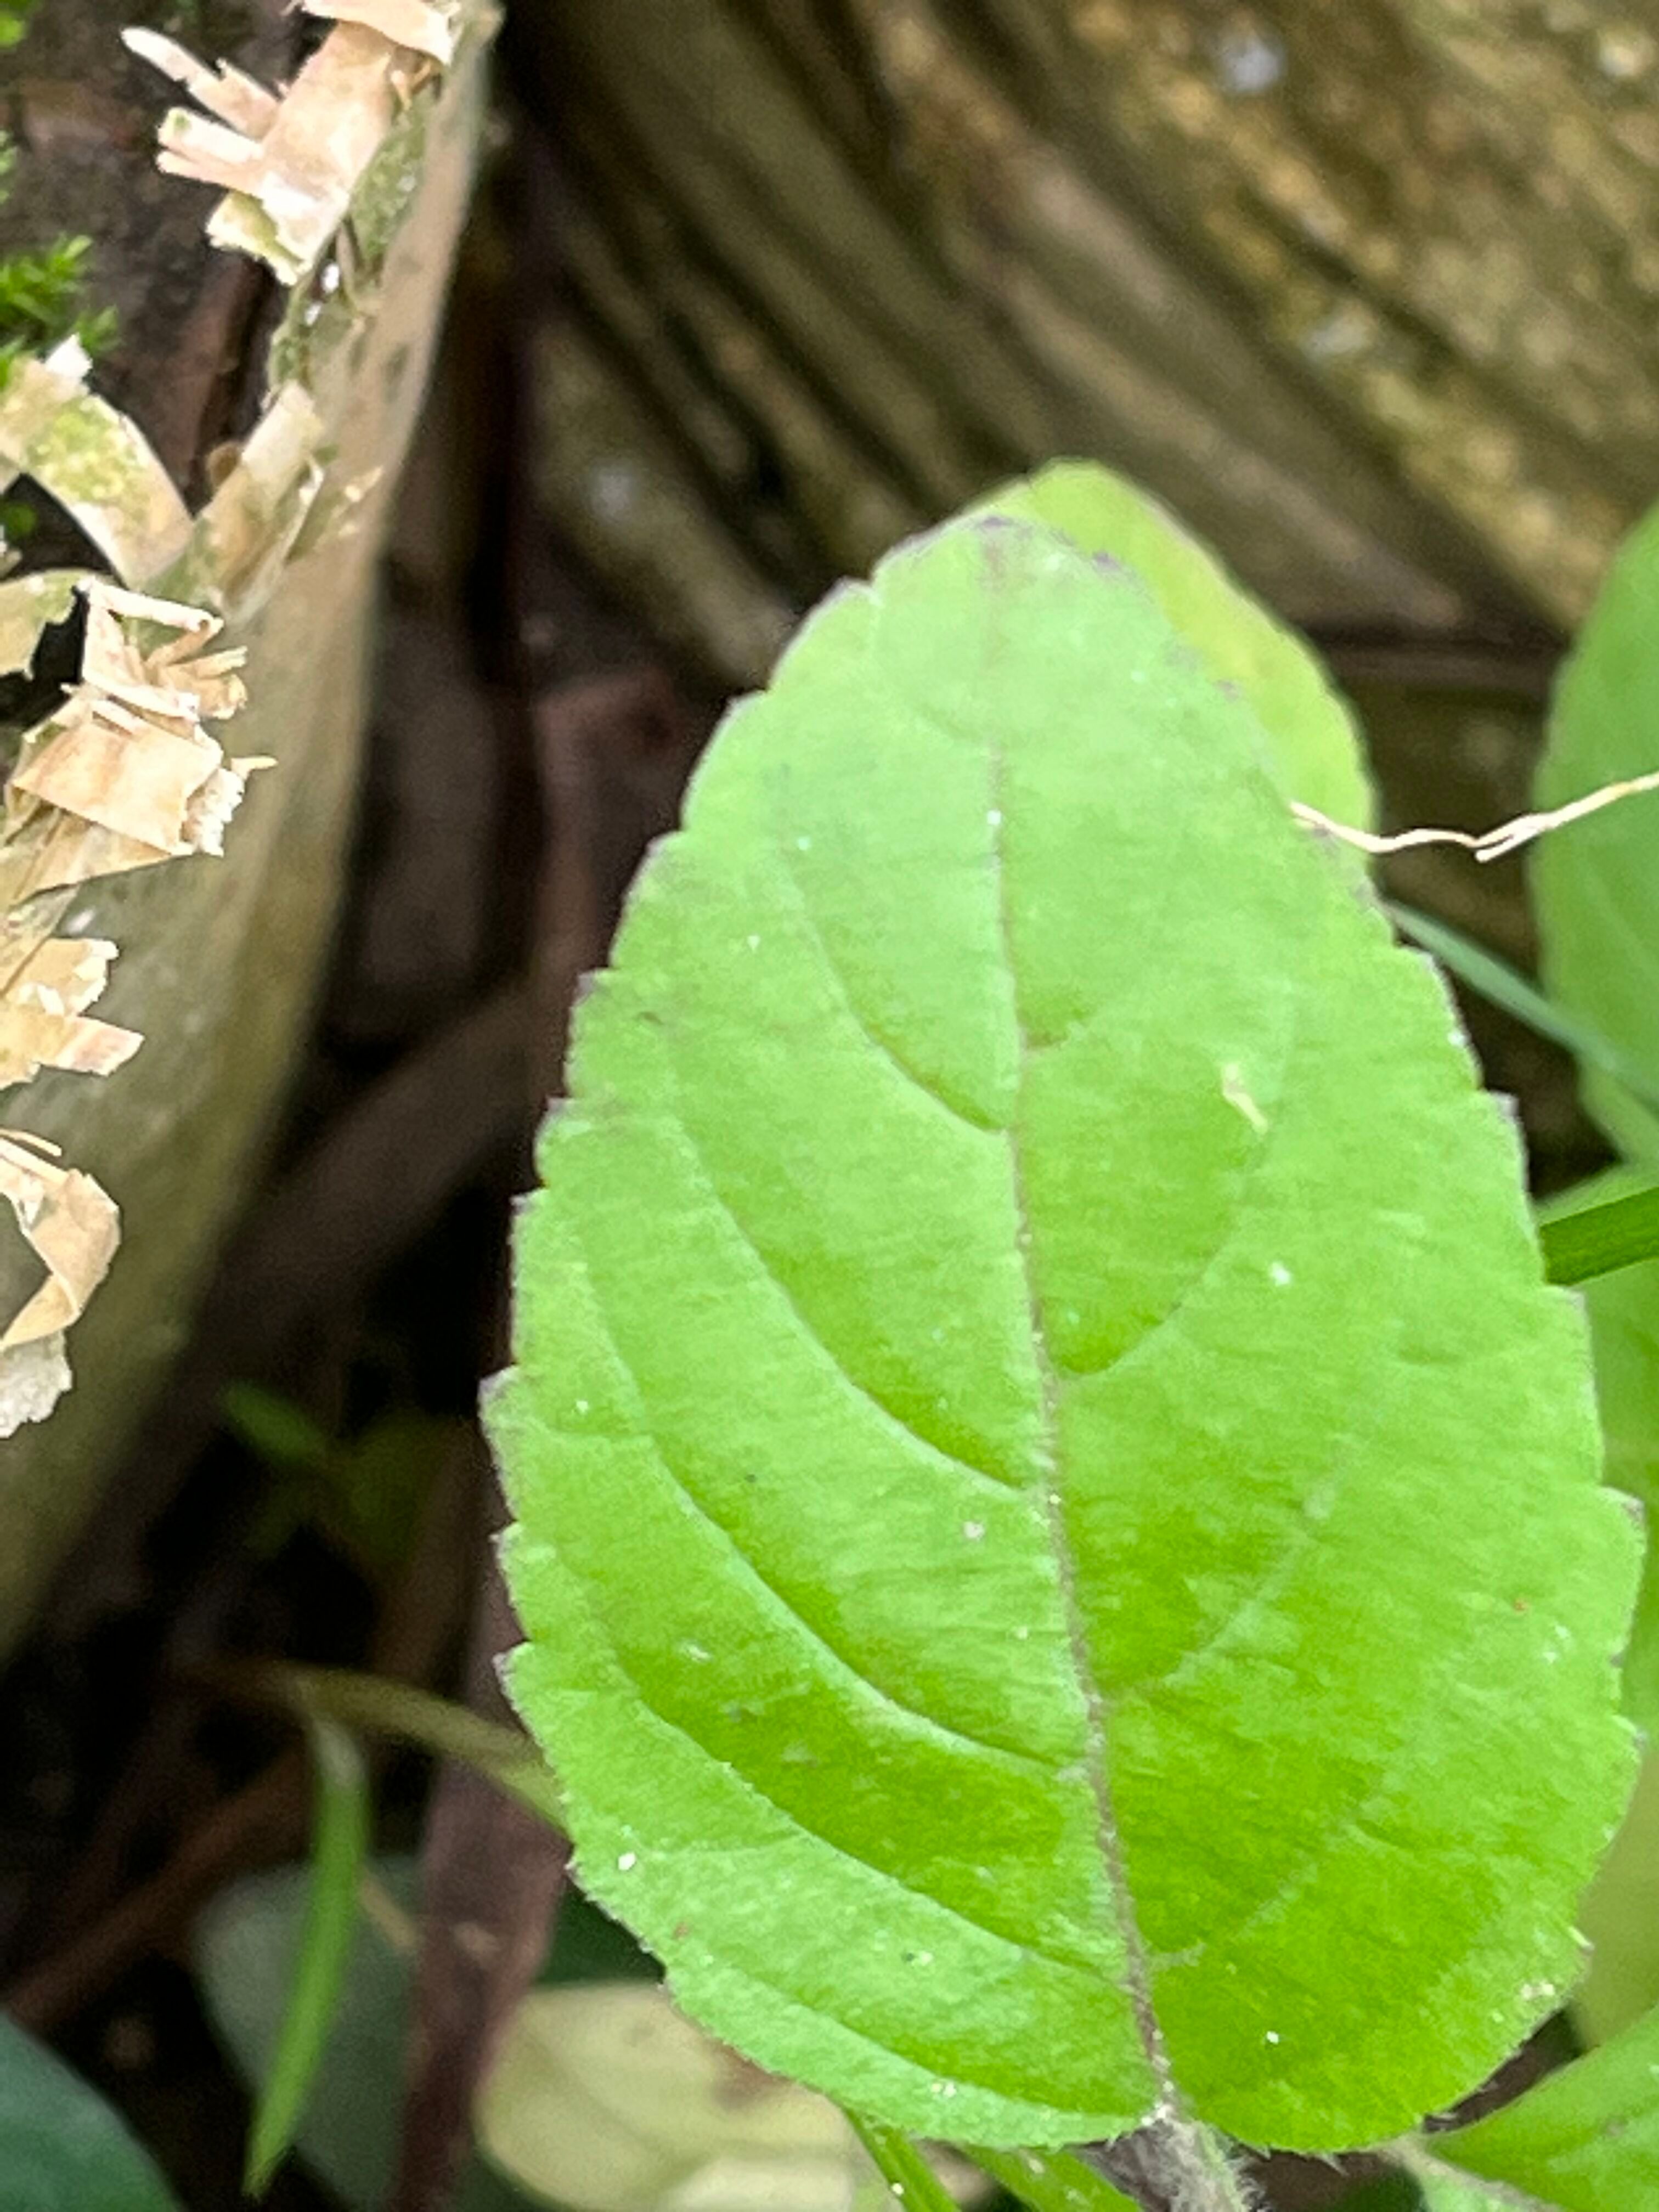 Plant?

tulshi
